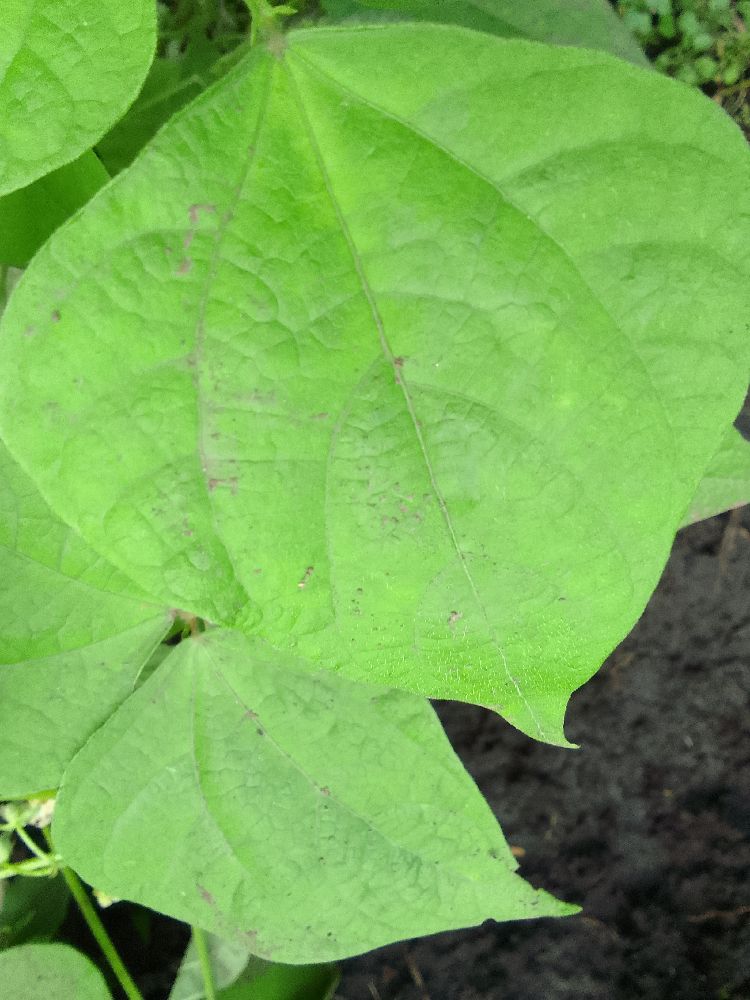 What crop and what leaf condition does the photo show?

common bean, healthy
